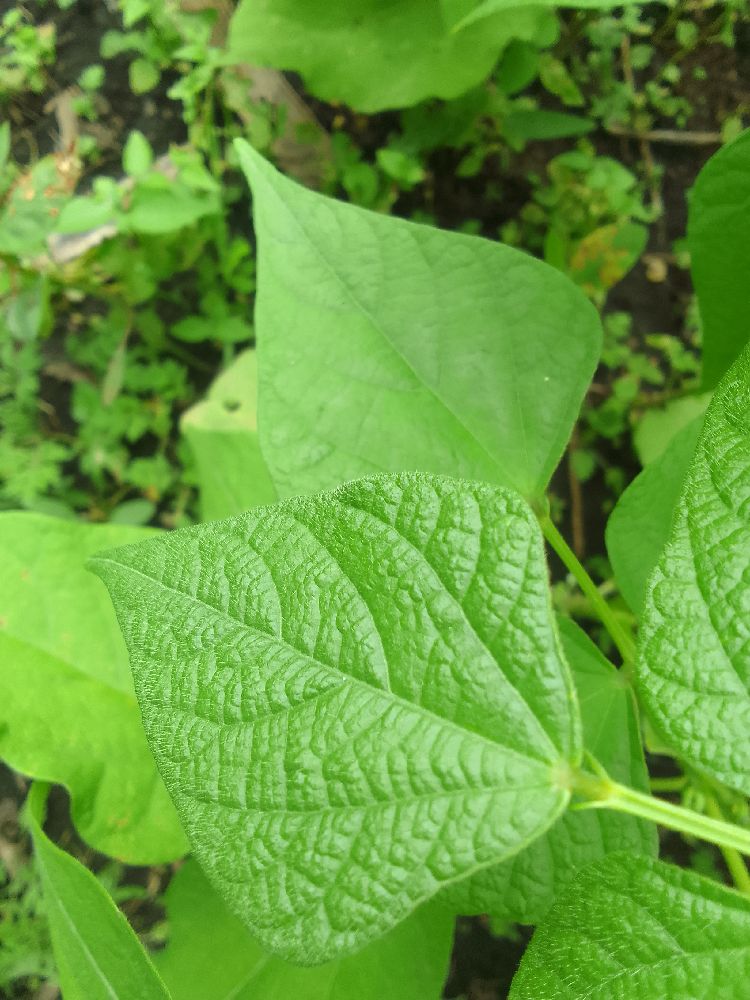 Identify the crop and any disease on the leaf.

common bean, healthy
